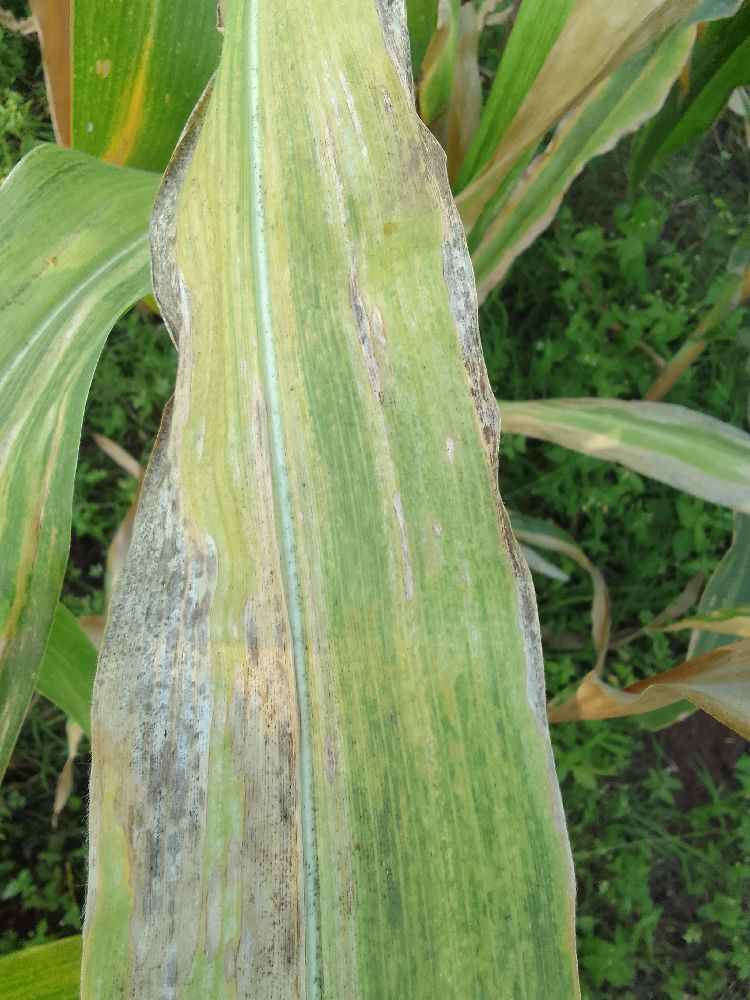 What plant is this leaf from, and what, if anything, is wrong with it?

maize, maize lethal necrosis
